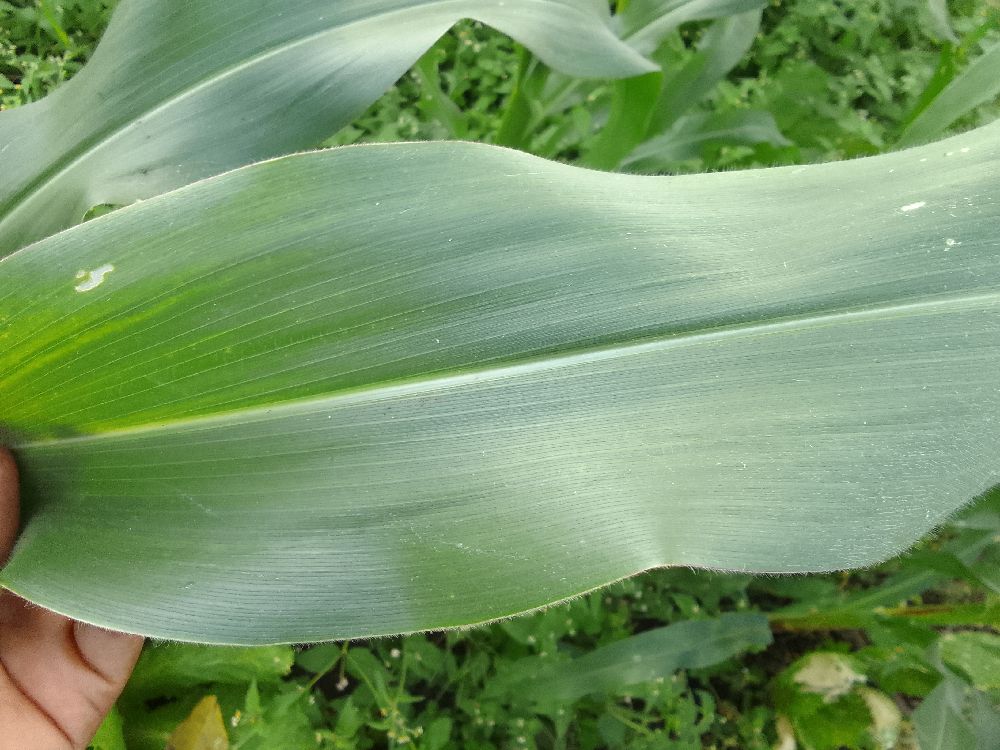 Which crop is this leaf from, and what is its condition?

maize, healthy
